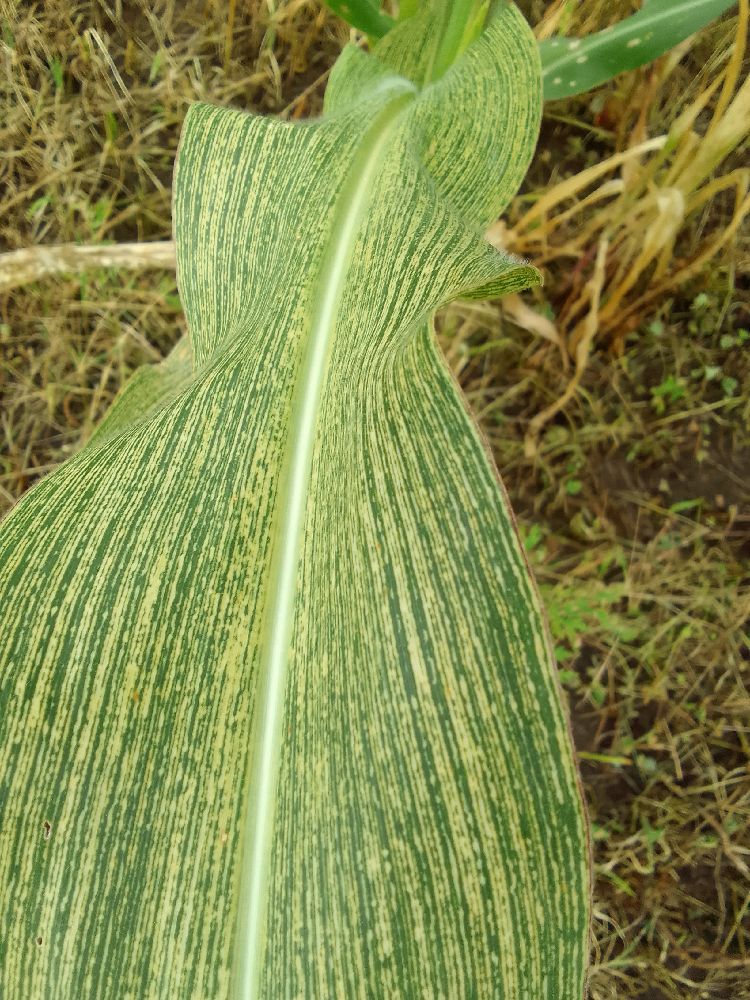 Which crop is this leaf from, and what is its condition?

maize, maize streak virus
